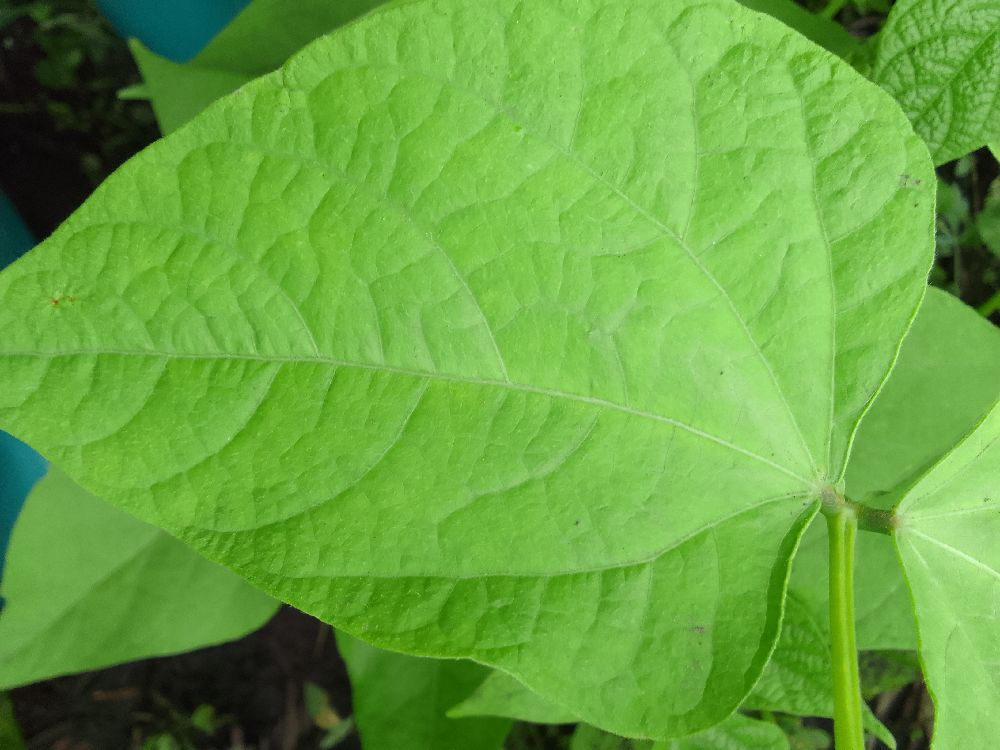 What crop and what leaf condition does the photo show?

common bean, healthy
